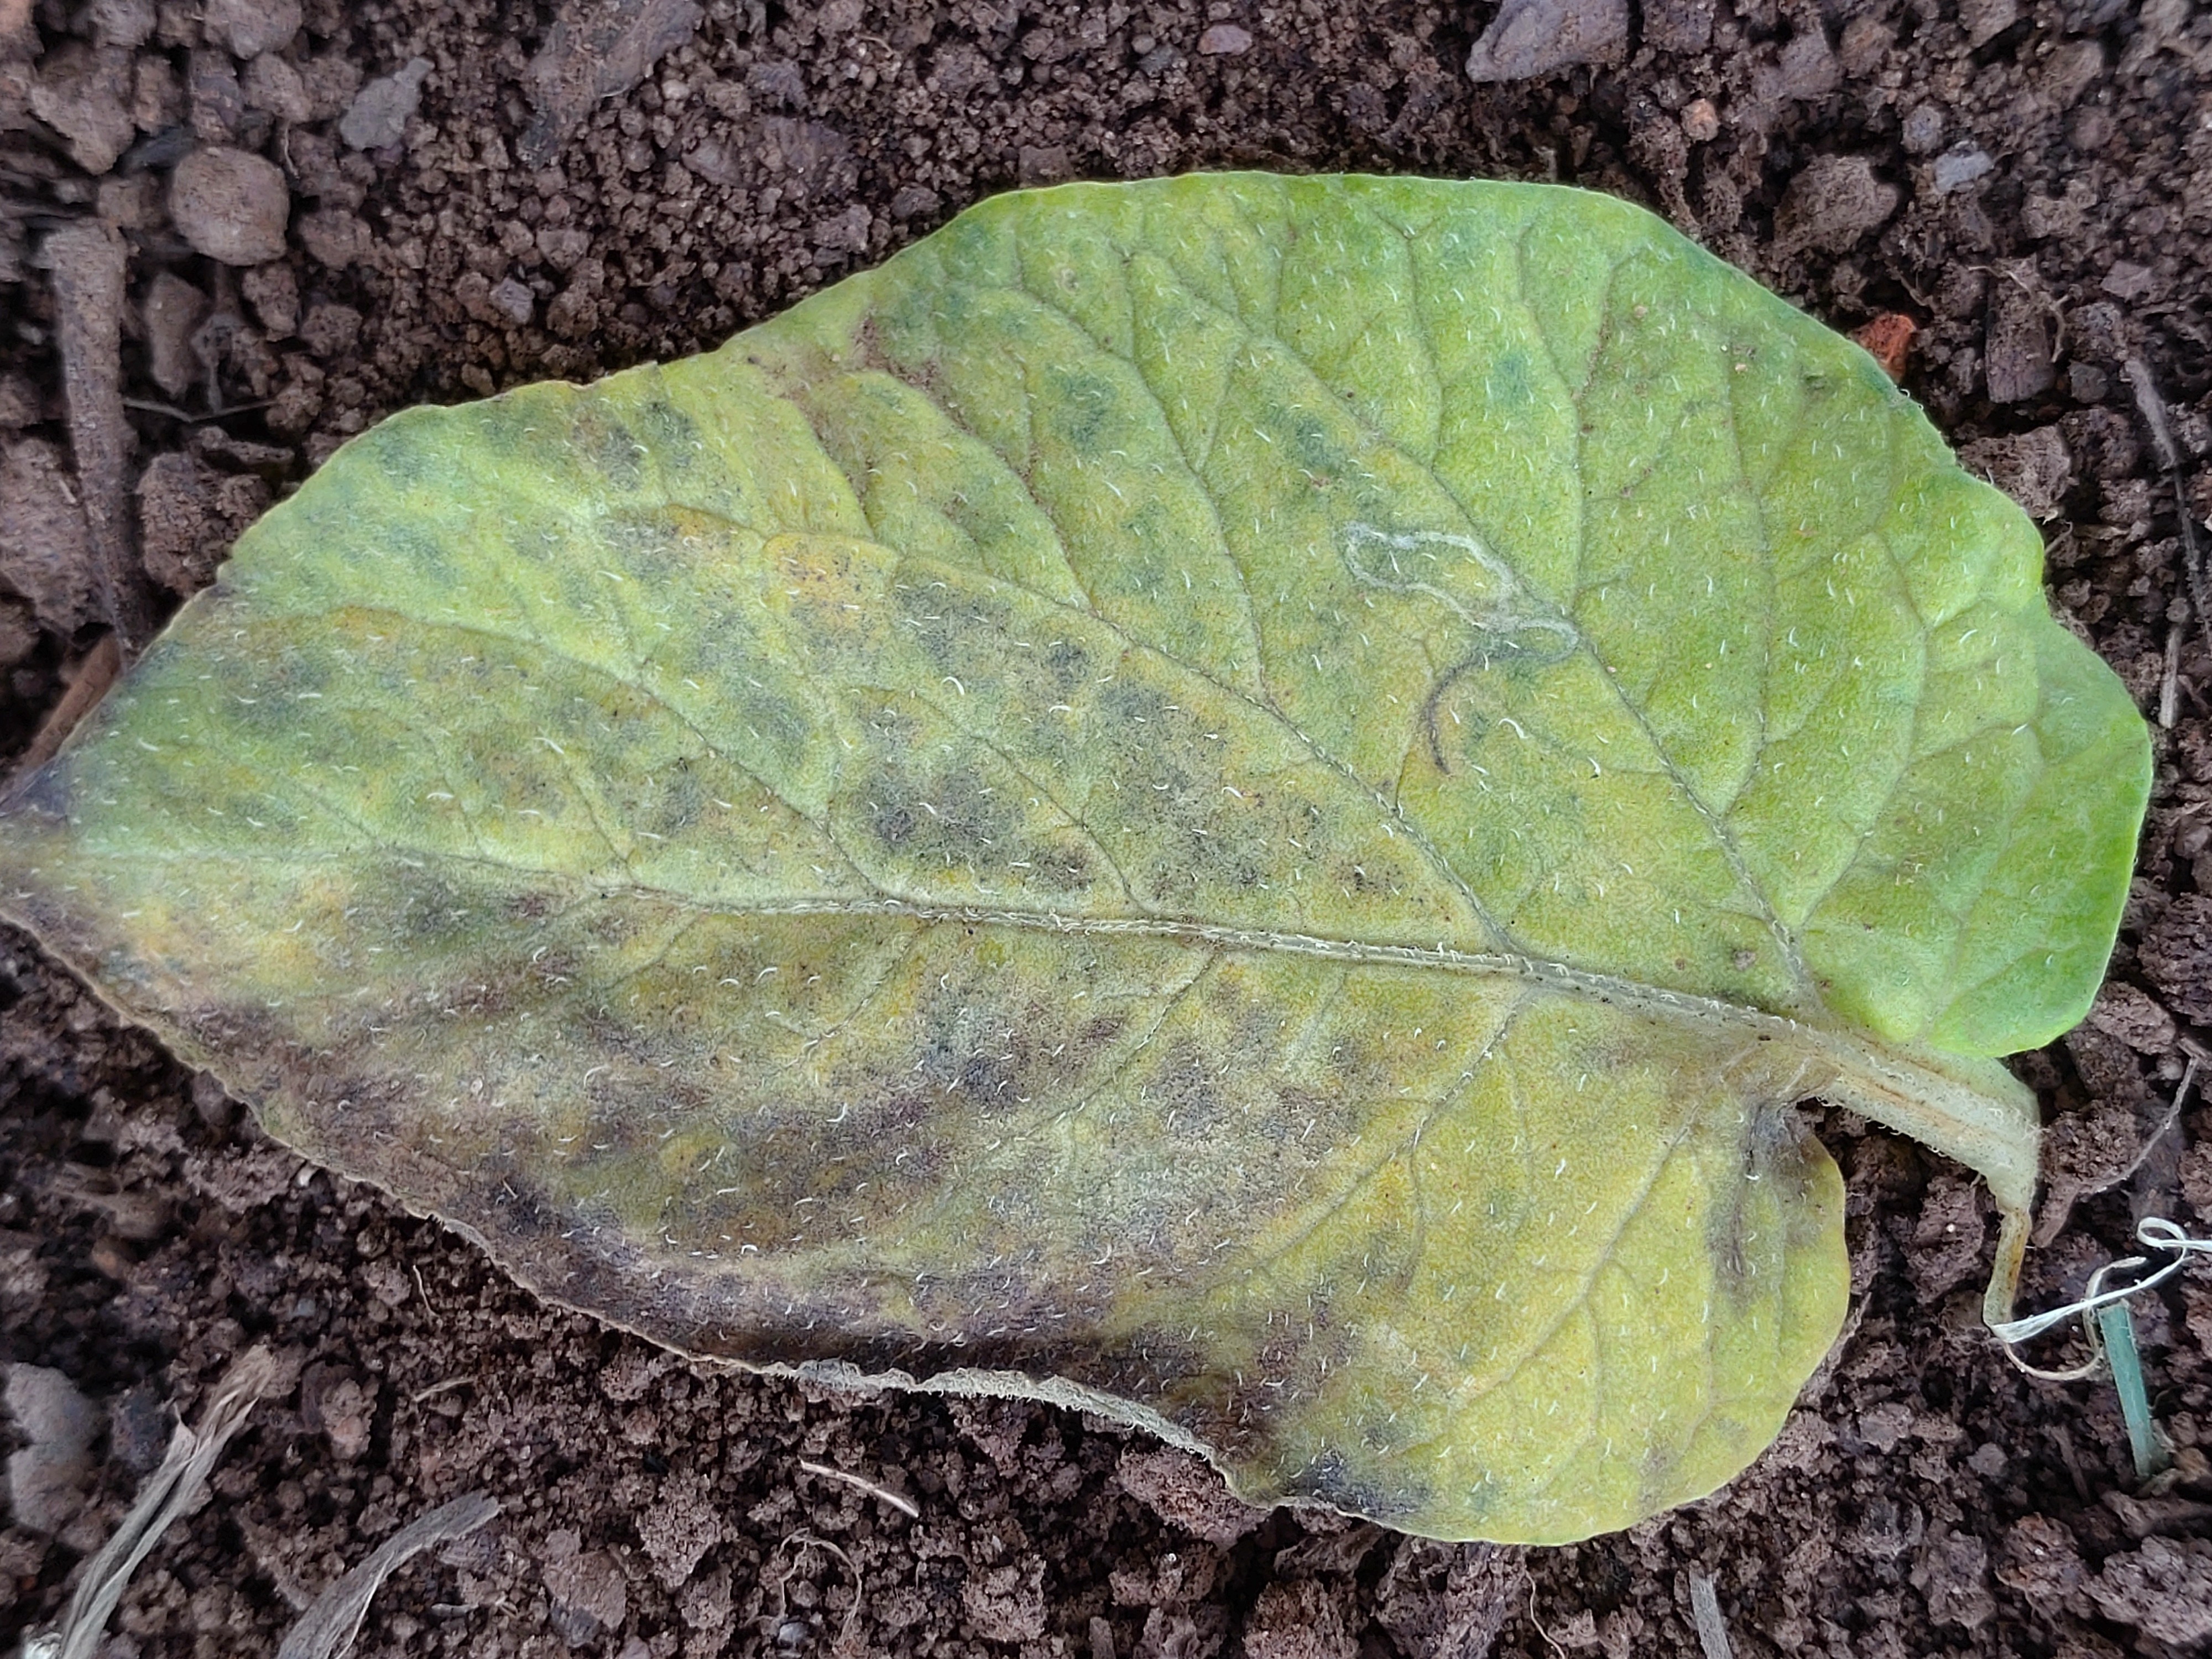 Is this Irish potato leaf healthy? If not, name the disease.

late blight
